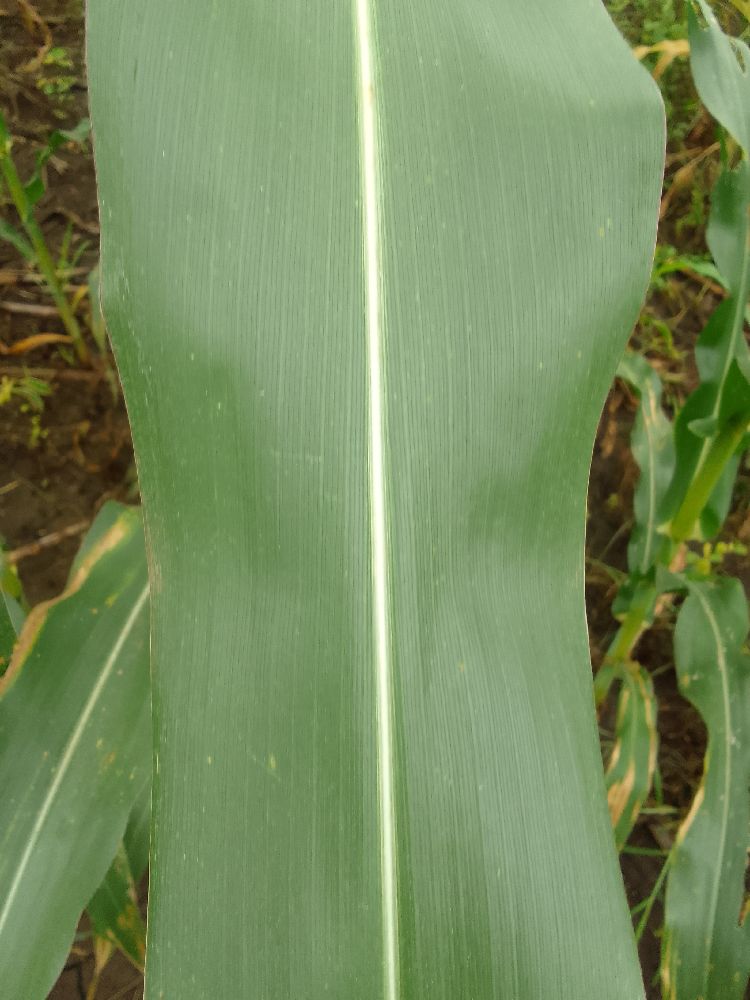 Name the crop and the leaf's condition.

maize, healthy
